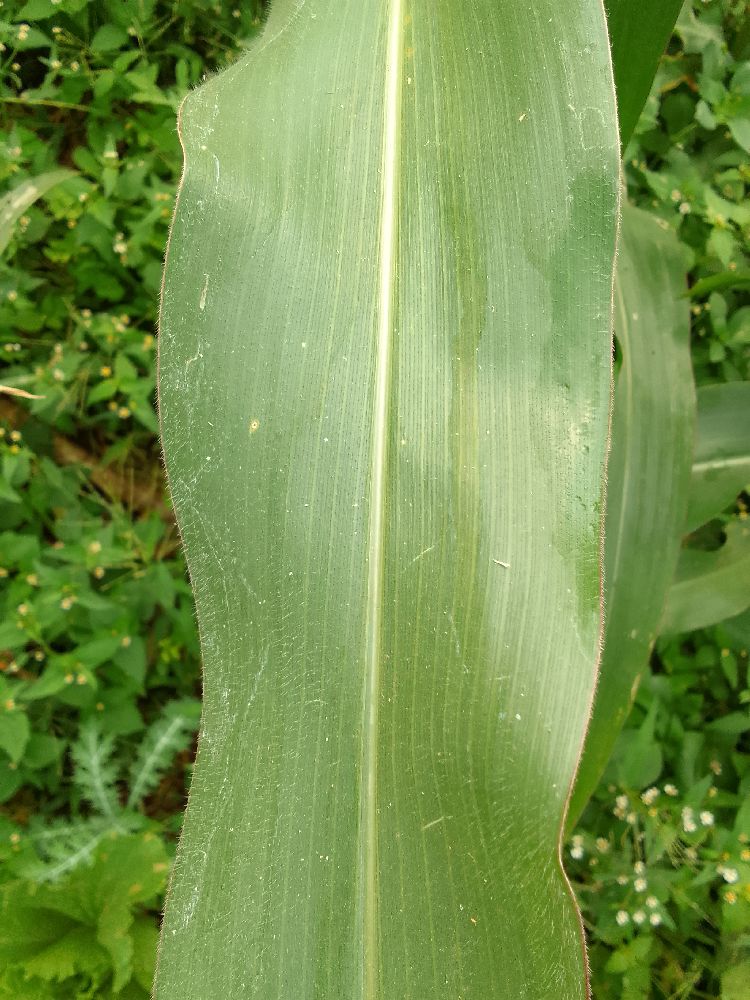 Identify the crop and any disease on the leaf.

maize, healthy
